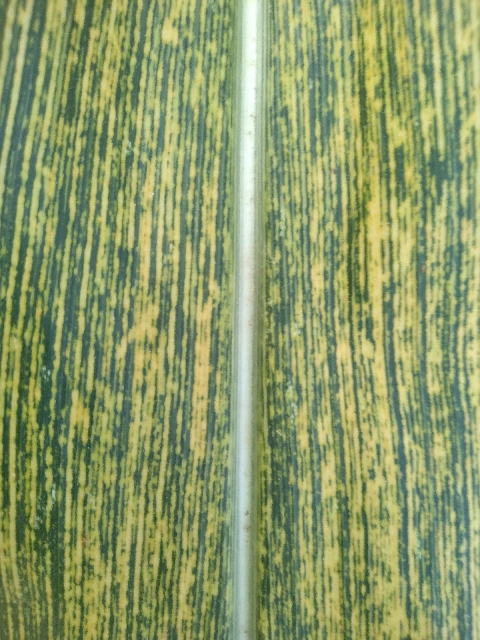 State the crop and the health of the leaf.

maize, maize streak virus
